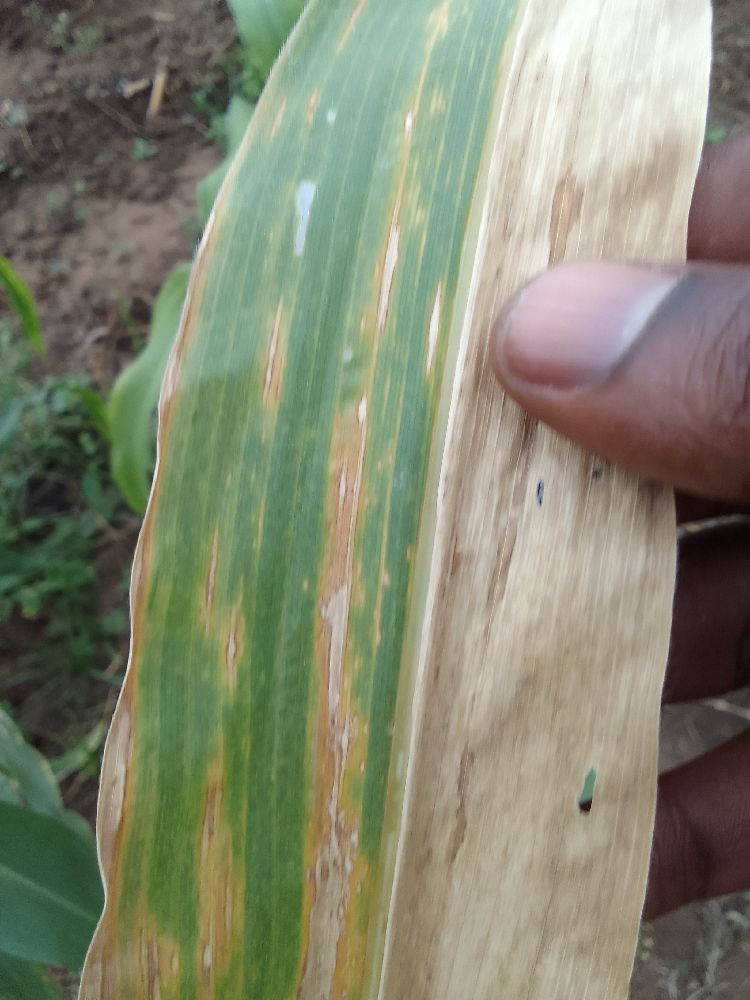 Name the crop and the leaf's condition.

maize, maize lethal necrosis
